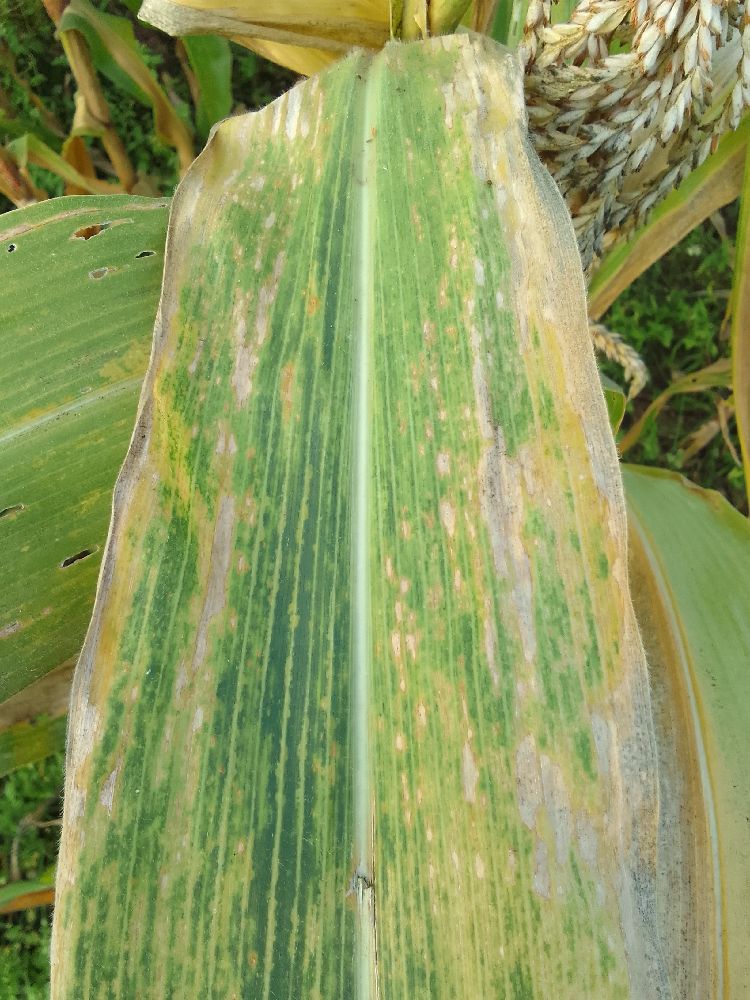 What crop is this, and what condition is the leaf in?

maize, maize lethal necrosis
